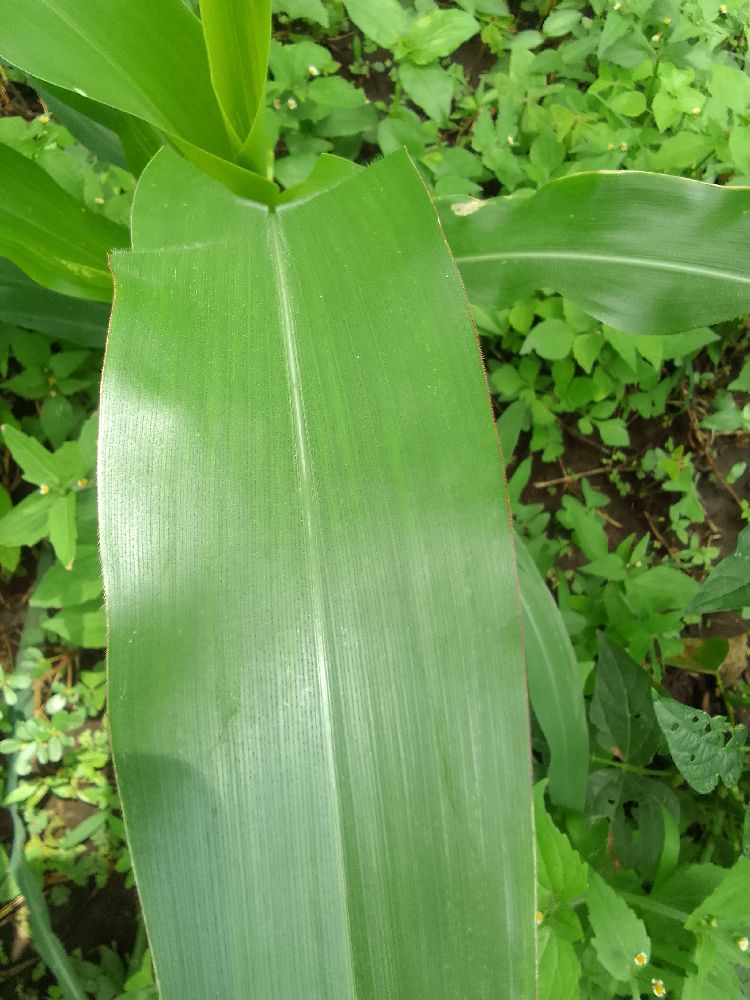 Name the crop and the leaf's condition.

maize, healthy
